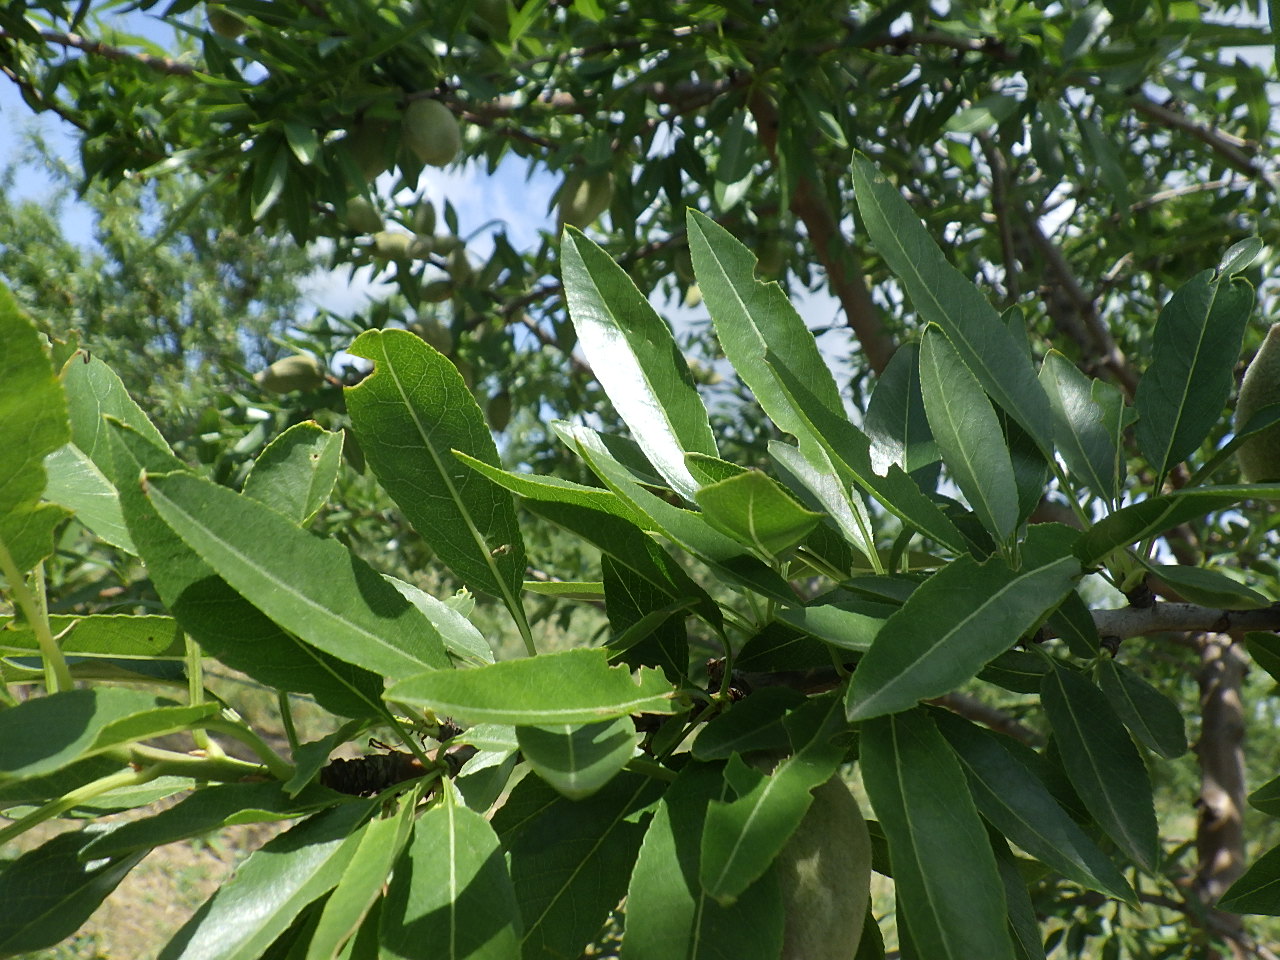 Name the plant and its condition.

almond, phytophagous
